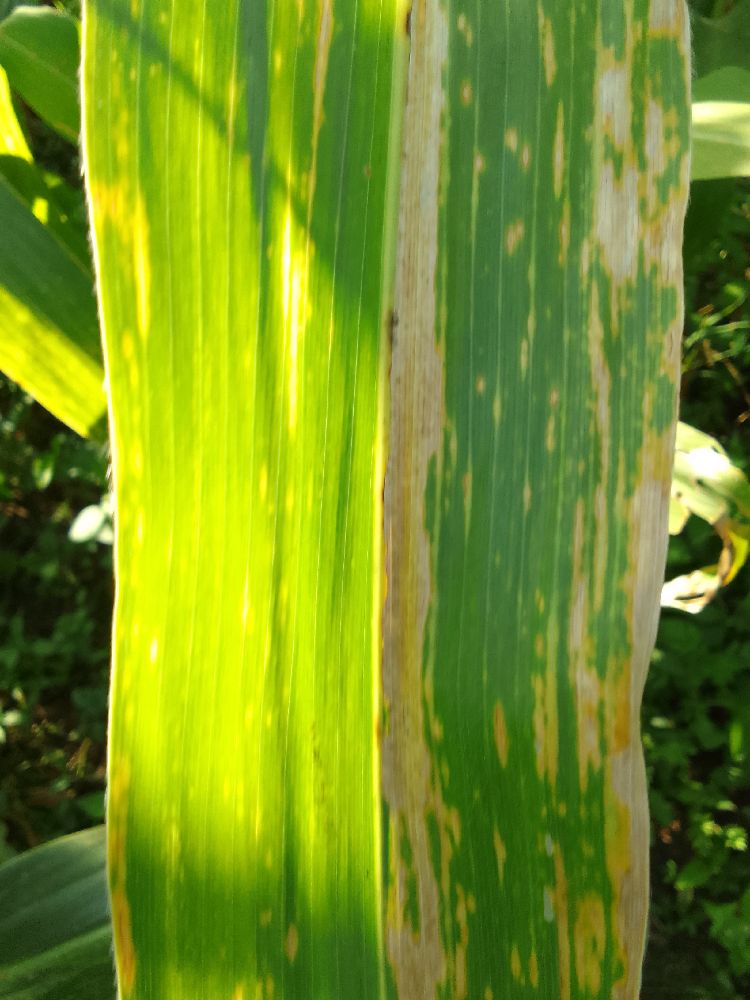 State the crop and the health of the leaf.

maize, maize lethal necrosis
